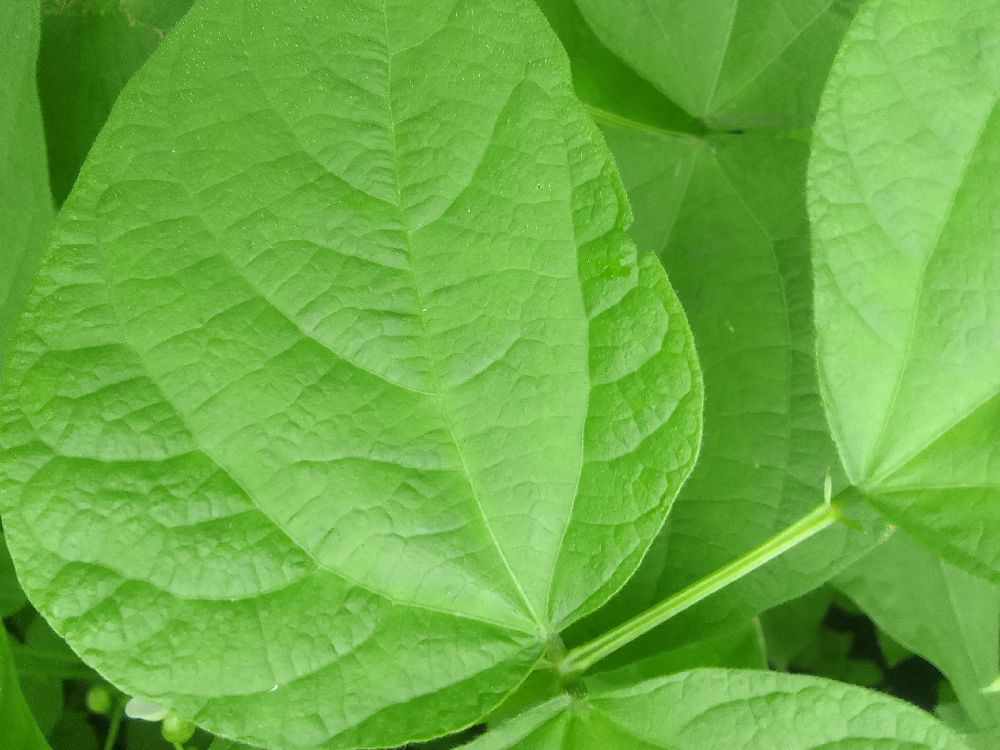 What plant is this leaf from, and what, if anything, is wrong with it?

common bean, healthy
